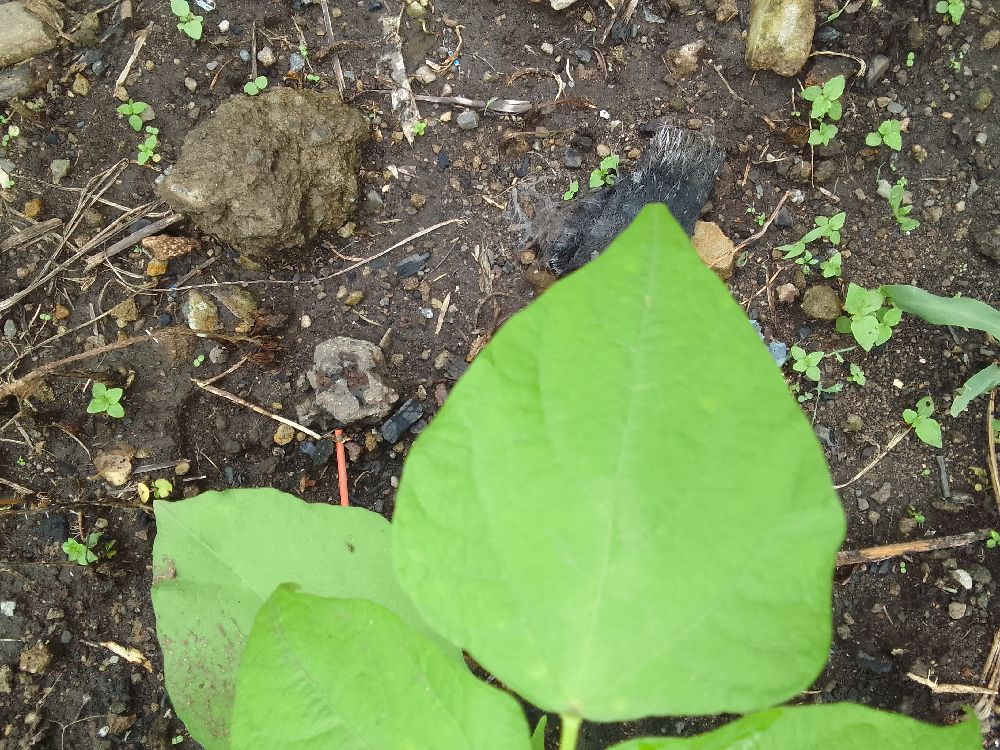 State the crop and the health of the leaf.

common bean, healthy
